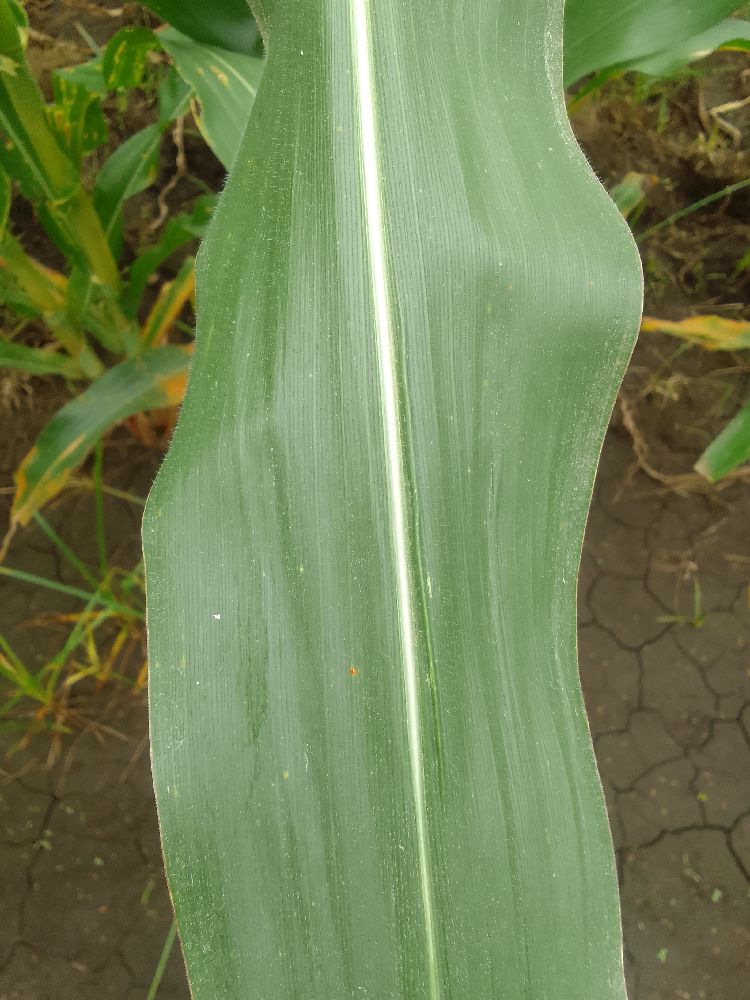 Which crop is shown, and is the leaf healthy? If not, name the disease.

maize, healthy
